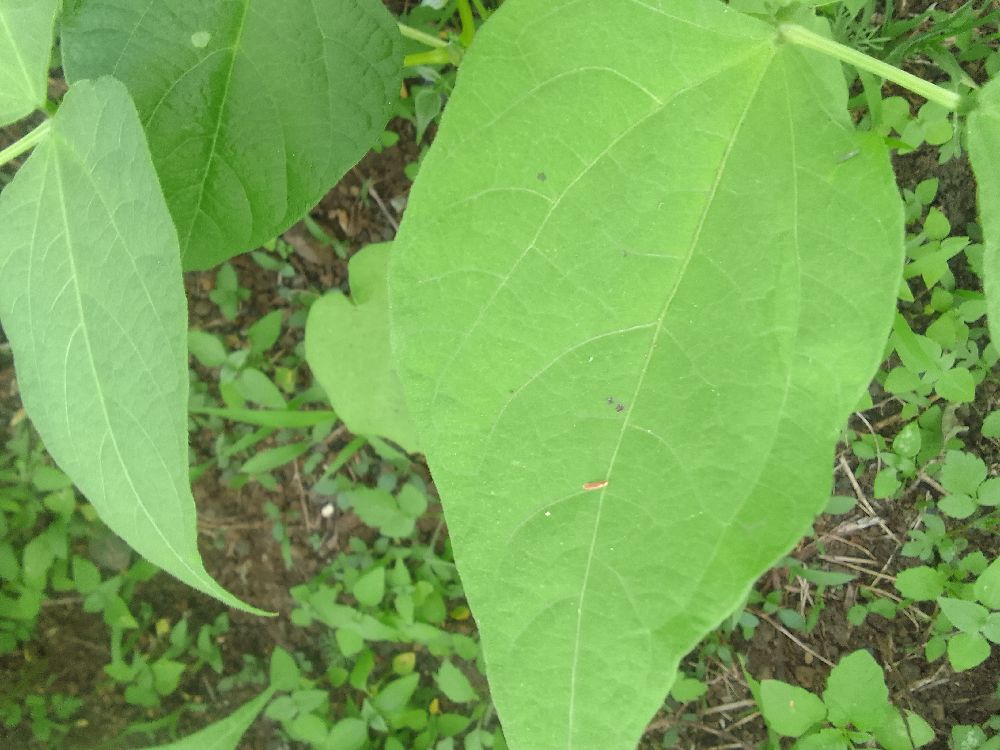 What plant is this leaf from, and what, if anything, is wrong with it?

common bean, healthy
